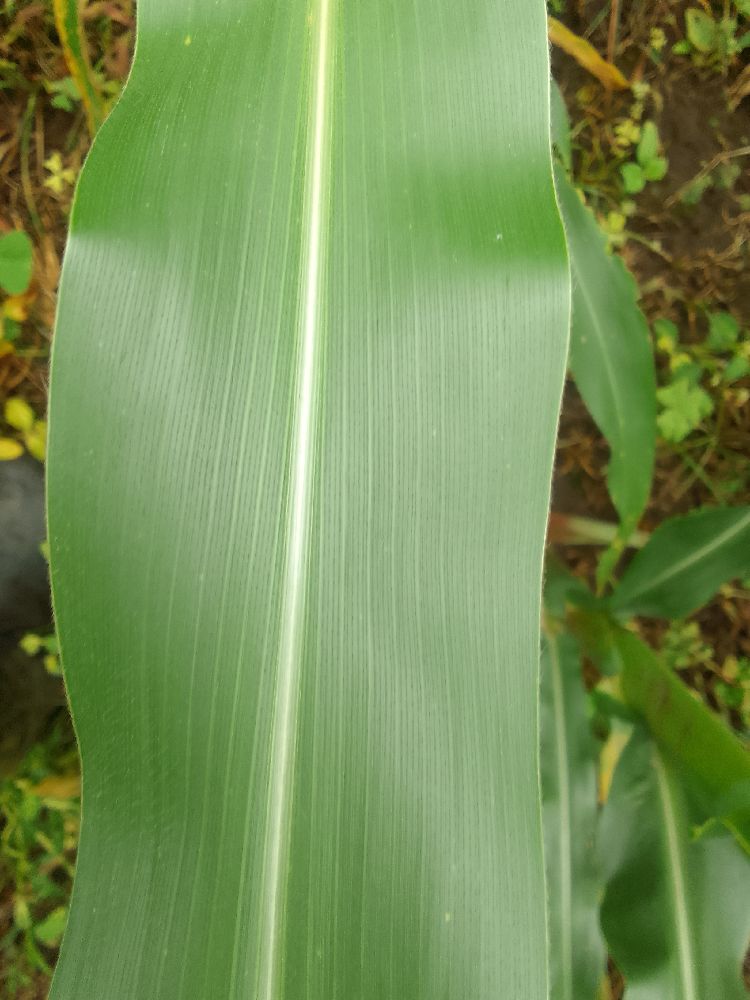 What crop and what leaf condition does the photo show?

maize, healthy
